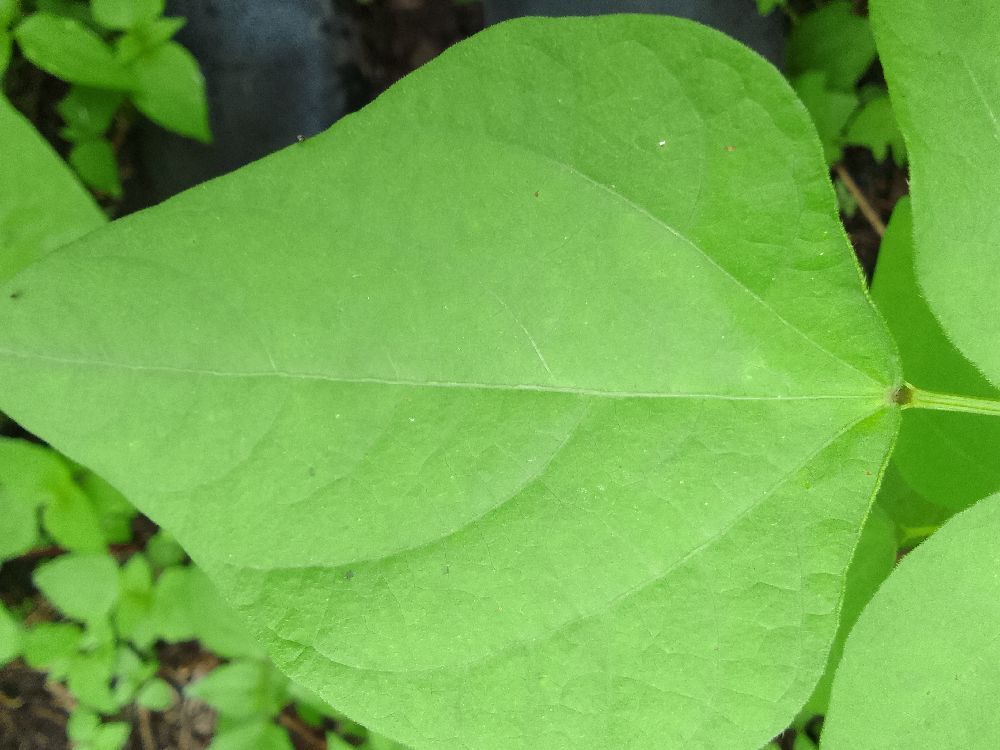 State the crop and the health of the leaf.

common bean, healthy
